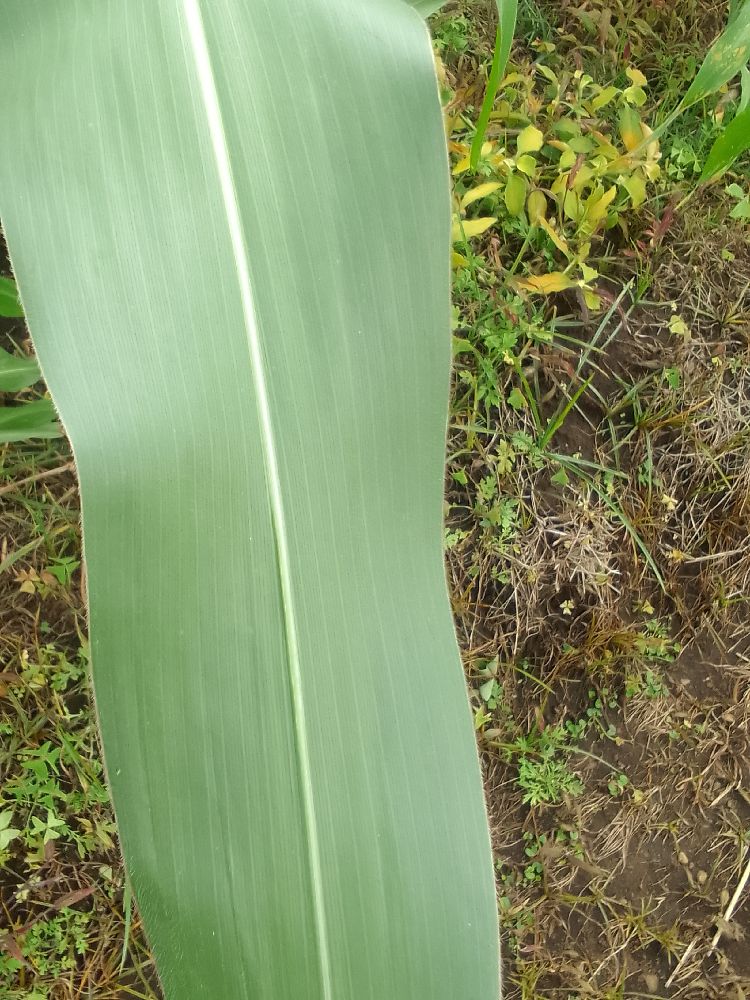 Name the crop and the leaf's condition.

maize, healthy
